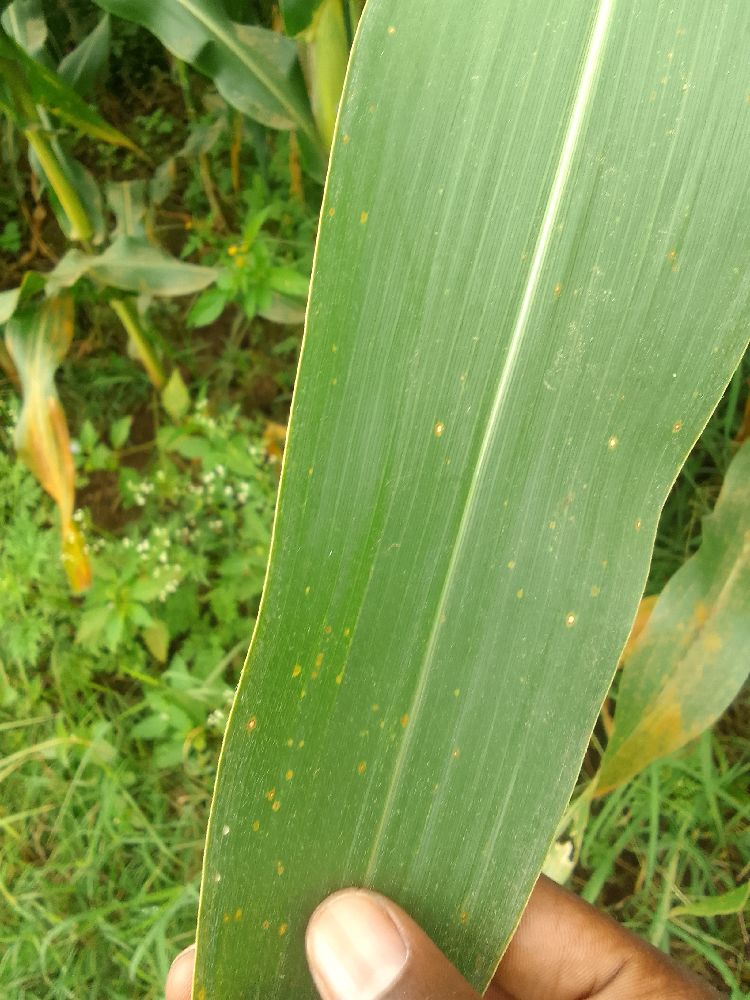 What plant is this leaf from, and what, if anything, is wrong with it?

maize, healthy
